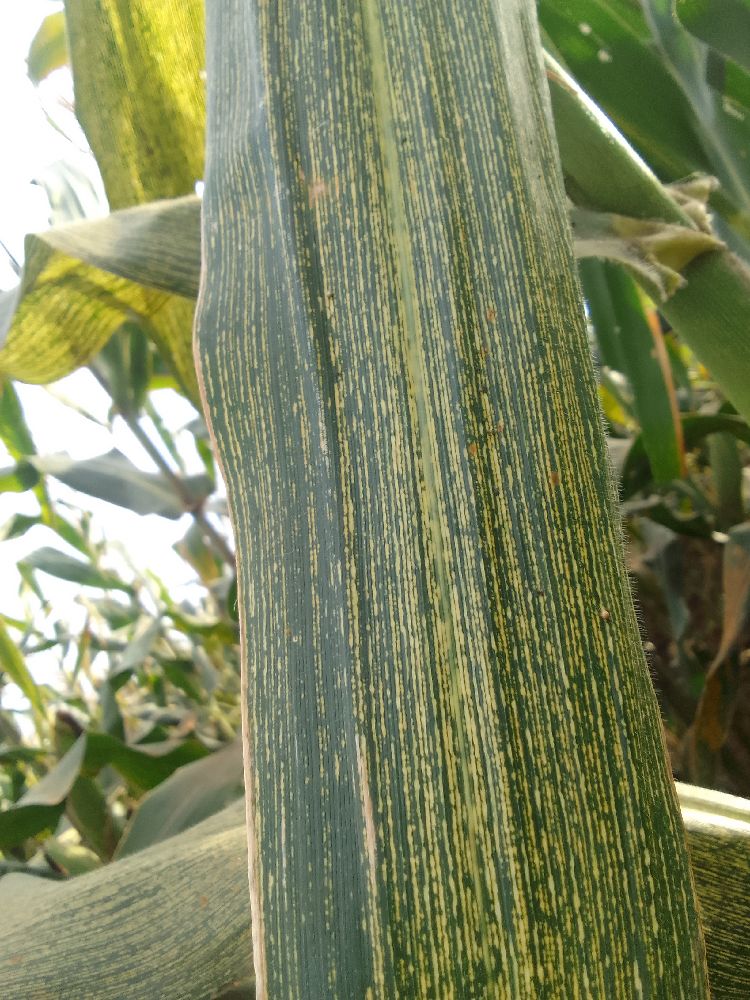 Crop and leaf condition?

maize, maize streak virus
